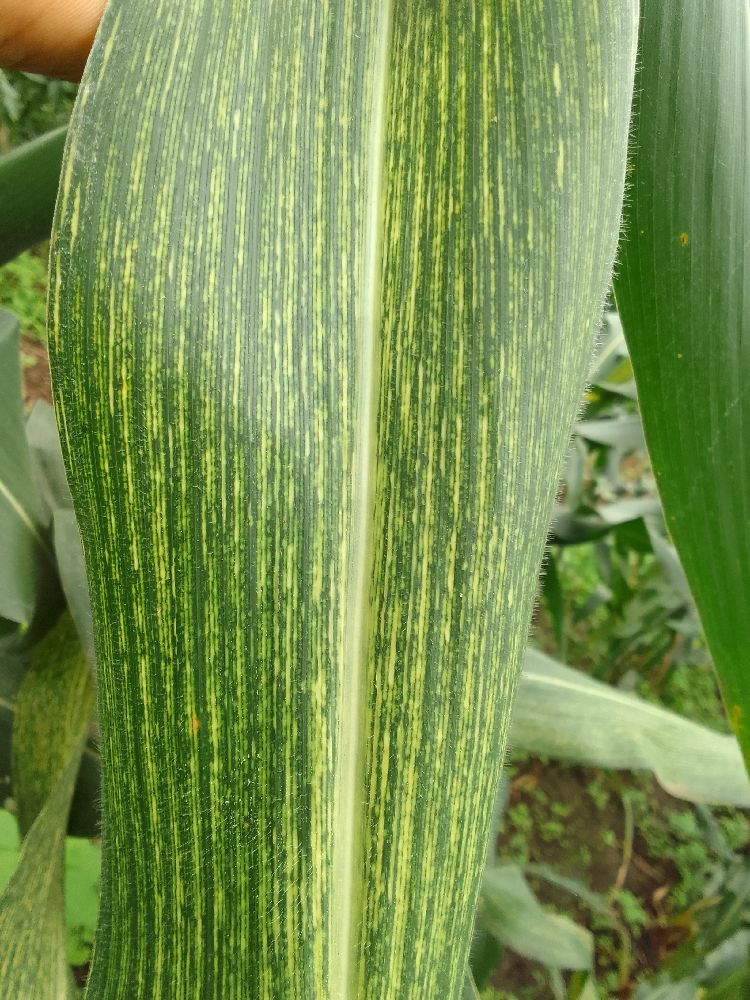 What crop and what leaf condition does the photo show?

maize, maize streak virus
